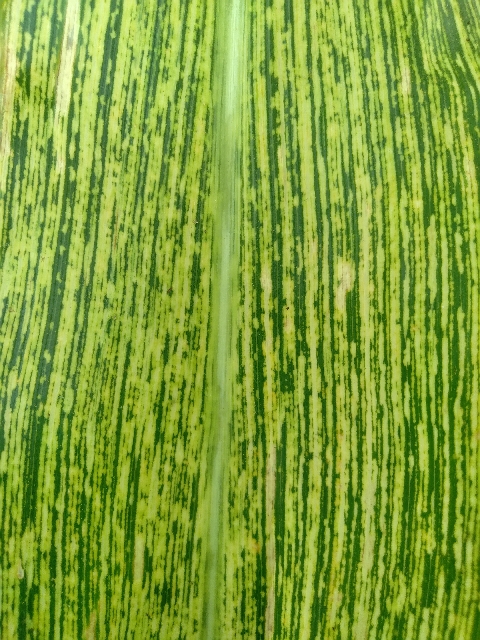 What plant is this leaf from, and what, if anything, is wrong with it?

maize, maize streak virus
